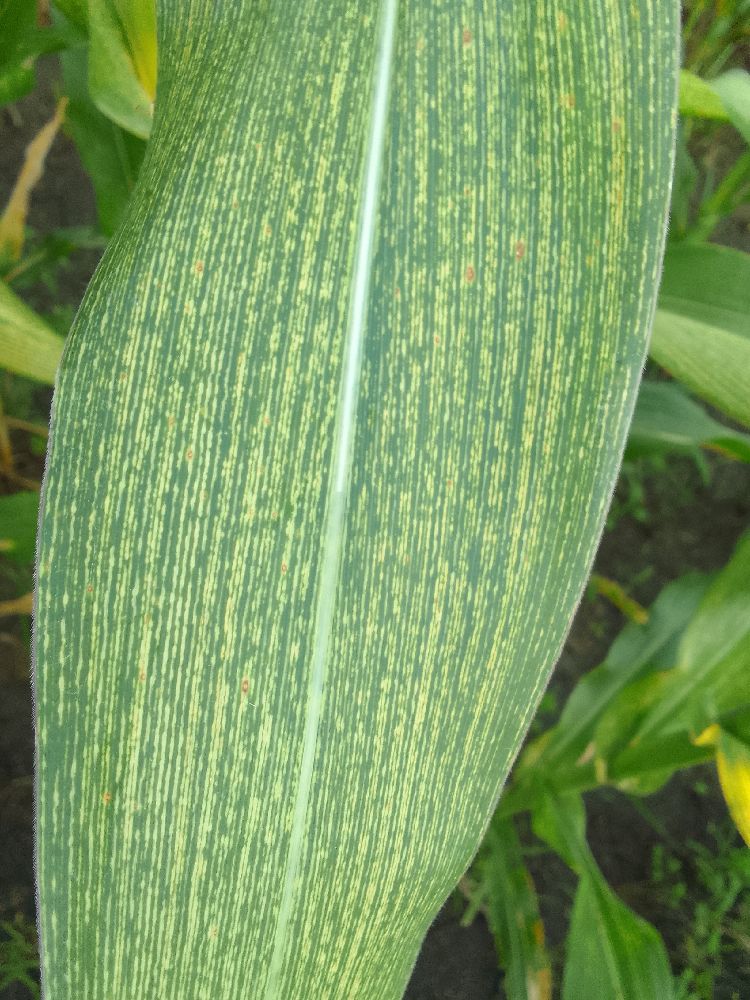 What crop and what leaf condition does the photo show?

maize, maize streak virus
